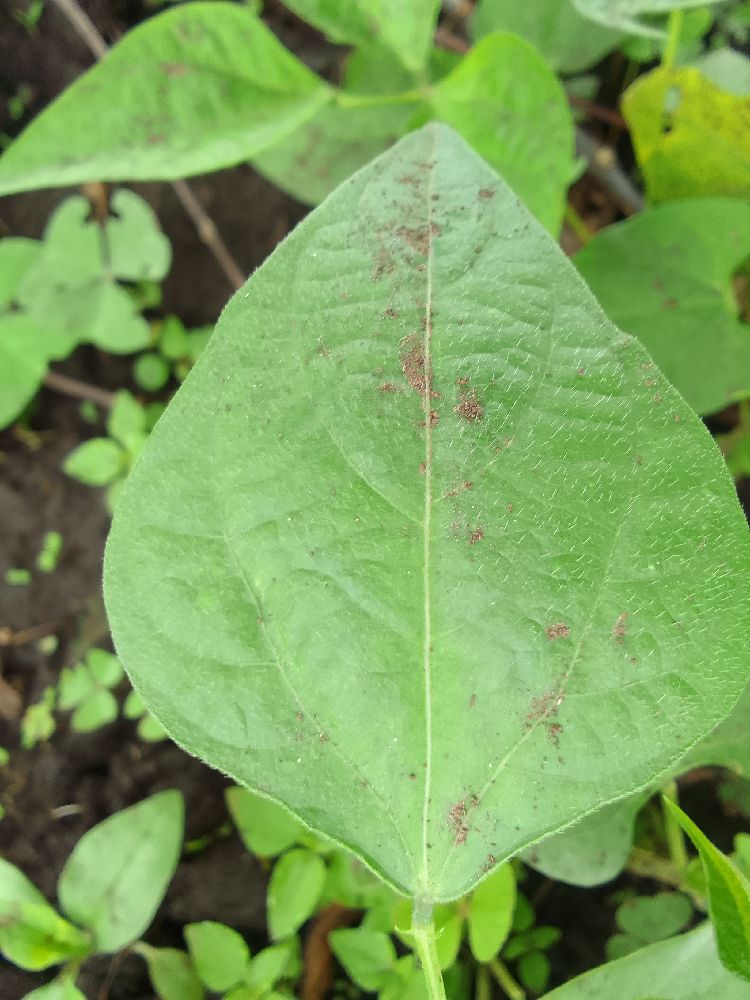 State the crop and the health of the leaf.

common bean, healthy
